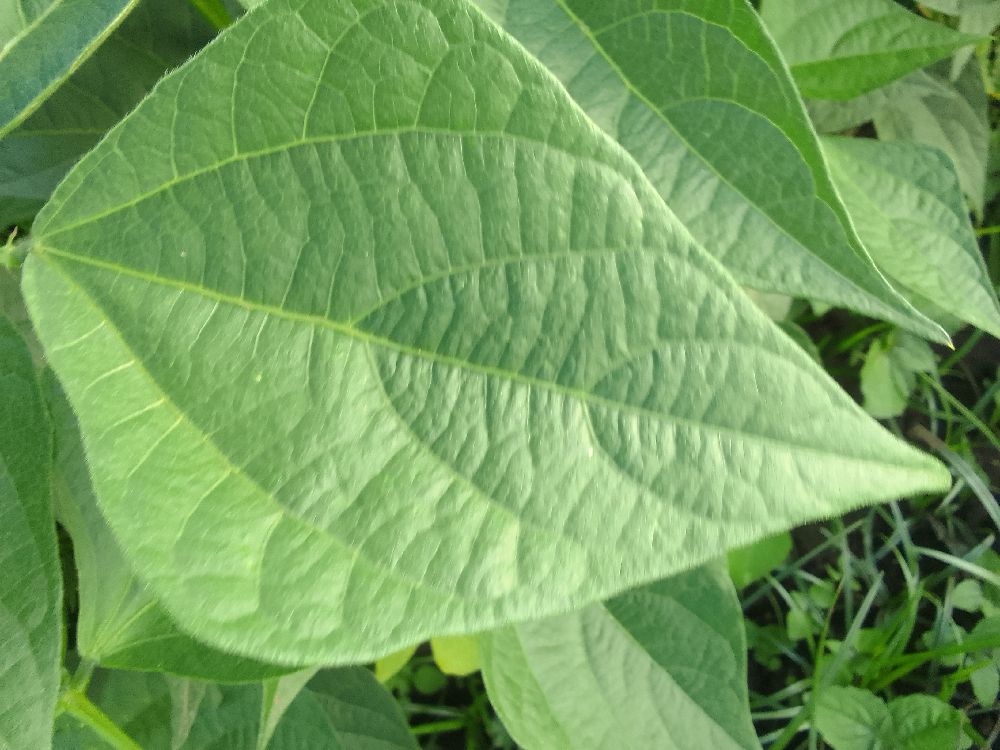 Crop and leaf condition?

common bean, healthy
